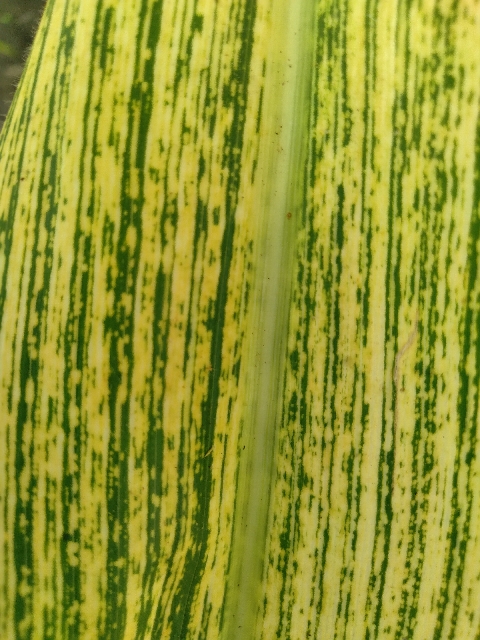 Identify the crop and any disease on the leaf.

maize, maize streak virus
